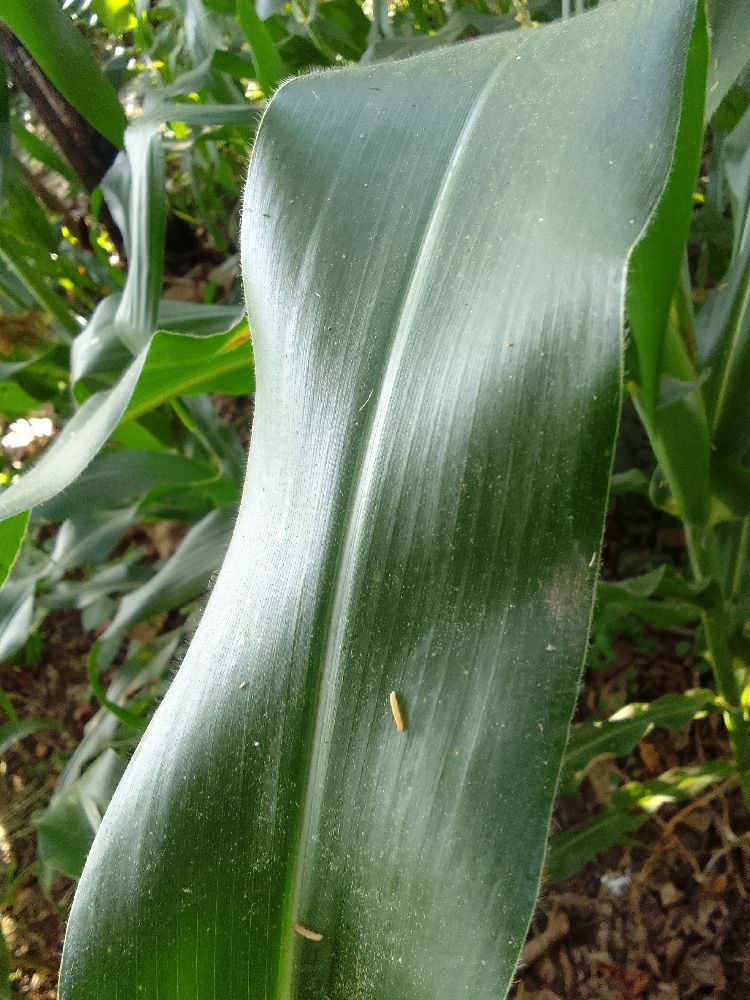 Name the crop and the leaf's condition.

maize, healthy
